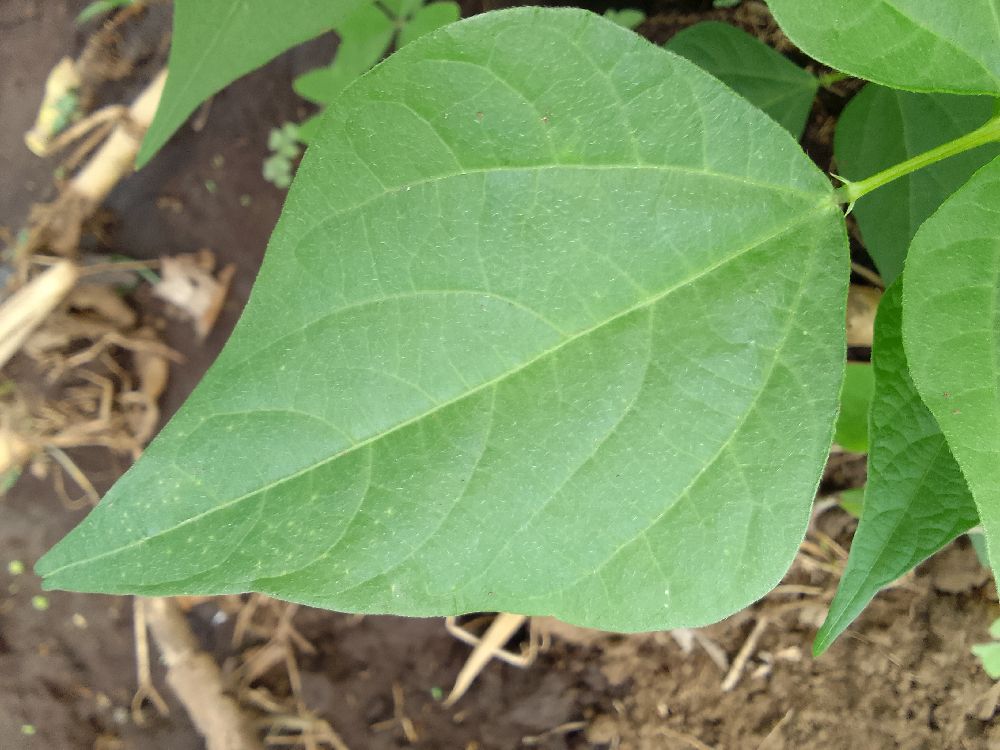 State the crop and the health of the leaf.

common bean, healthy
